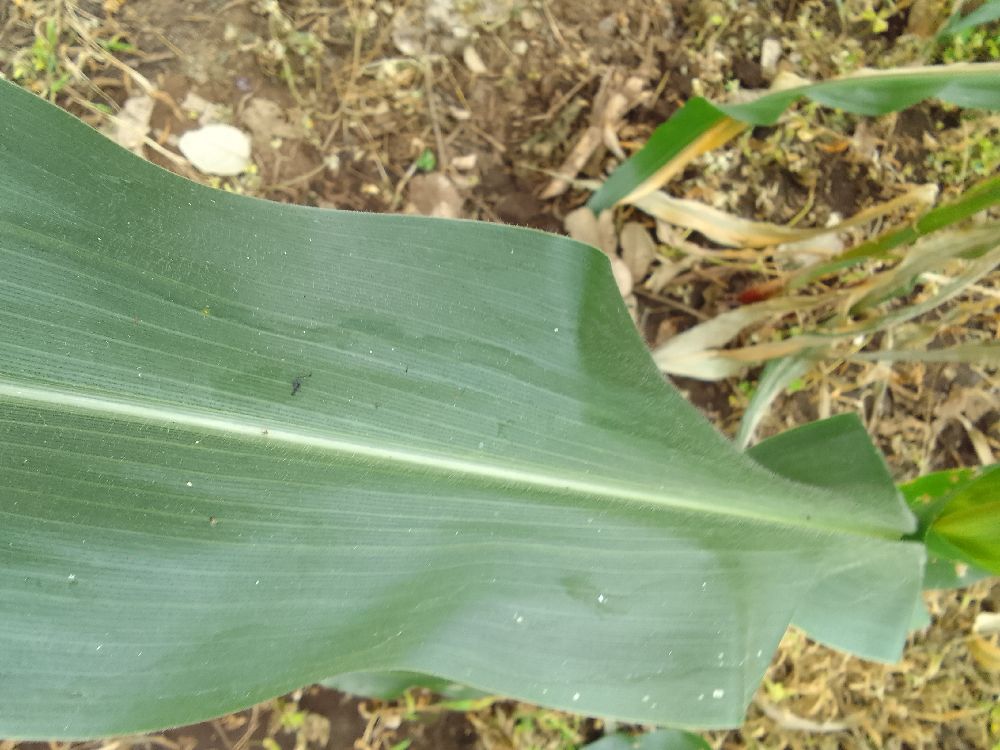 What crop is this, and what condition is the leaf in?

maize, healthy
